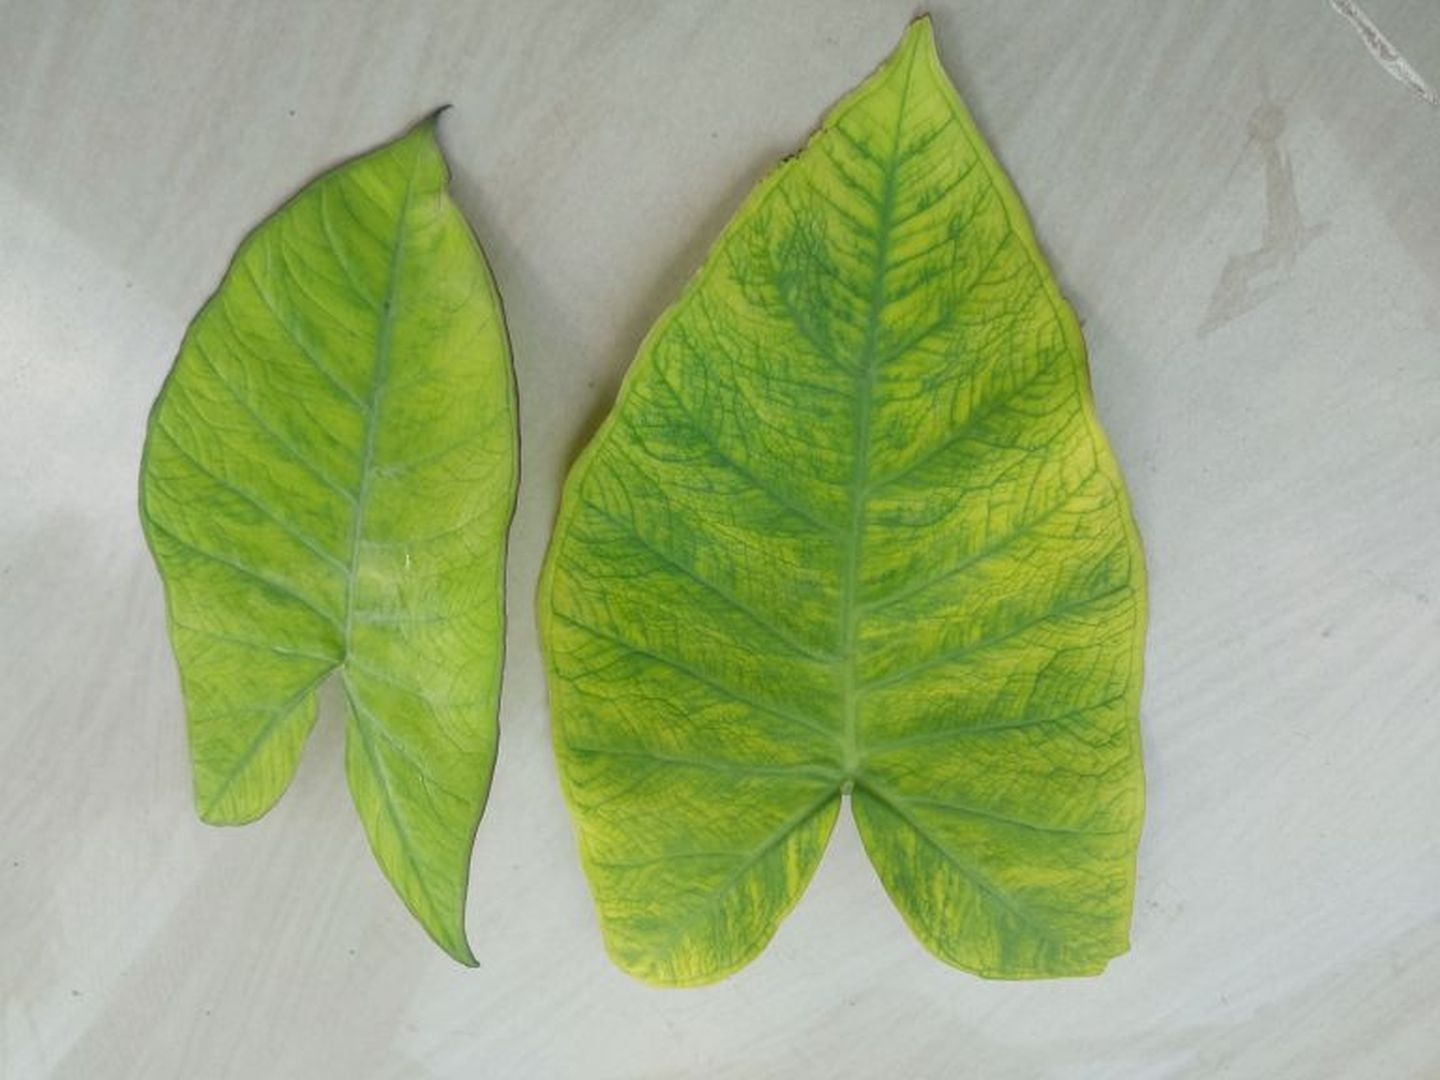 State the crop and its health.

taro, mosaic
